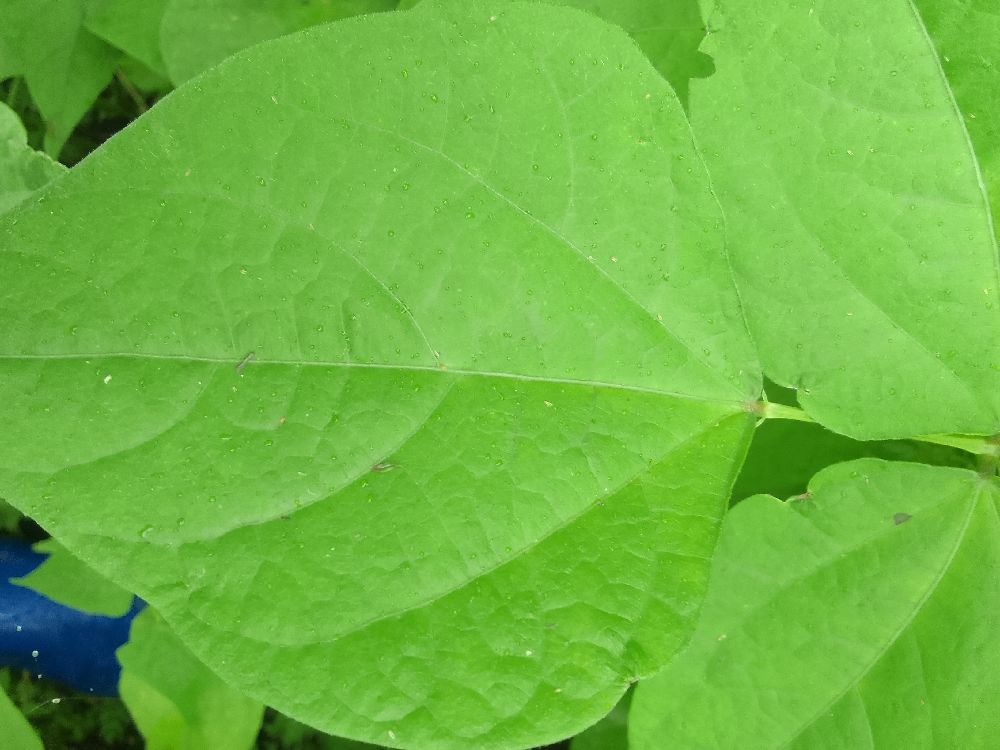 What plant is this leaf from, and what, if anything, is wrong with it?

common bean, healthy
